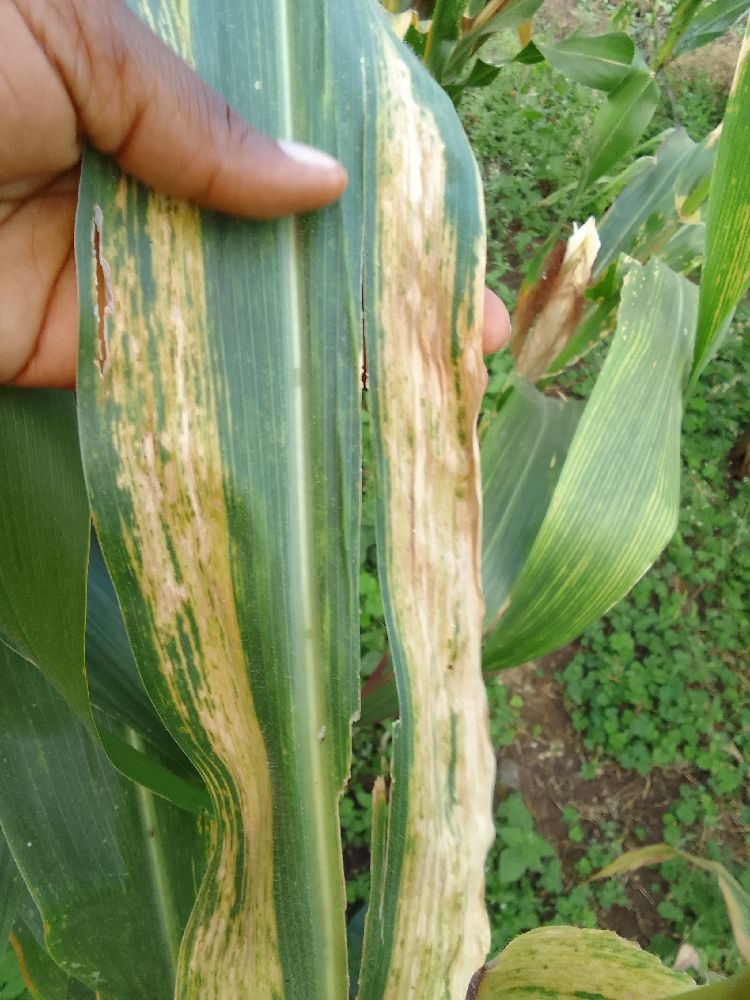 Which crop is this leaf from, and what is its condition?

maize, maize lethal necrosis
